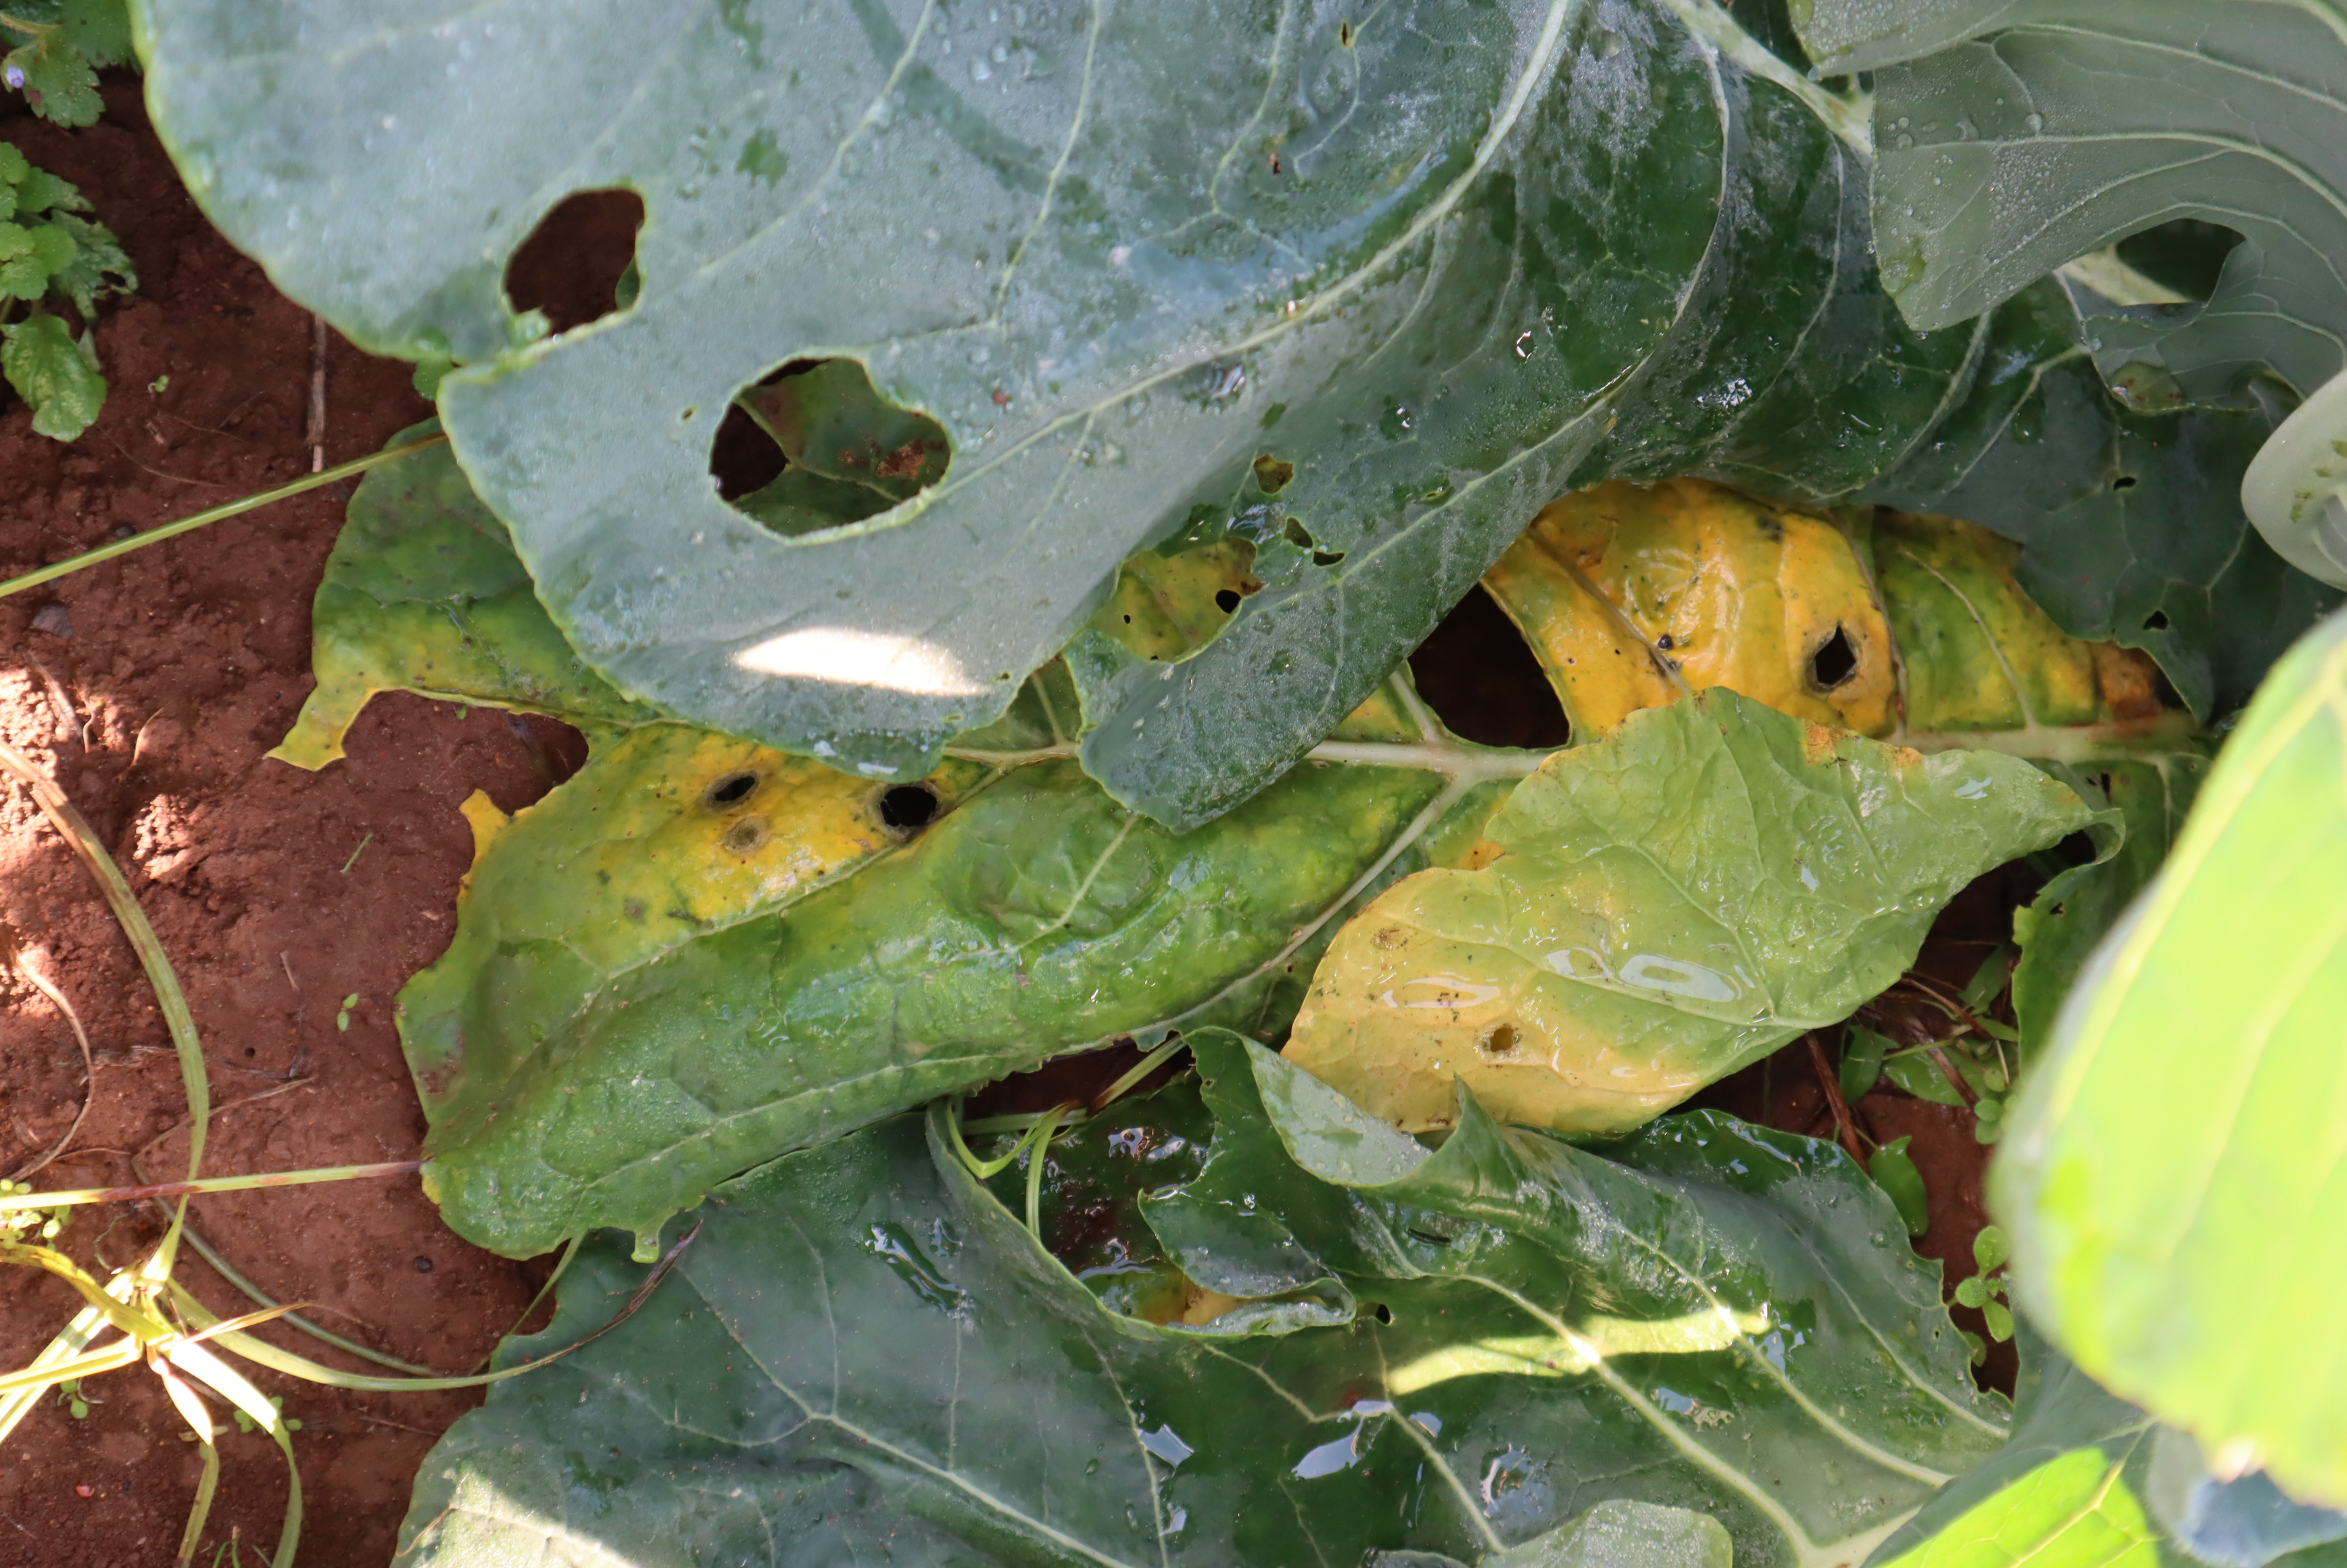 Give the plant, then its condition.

chard, phytophagous
